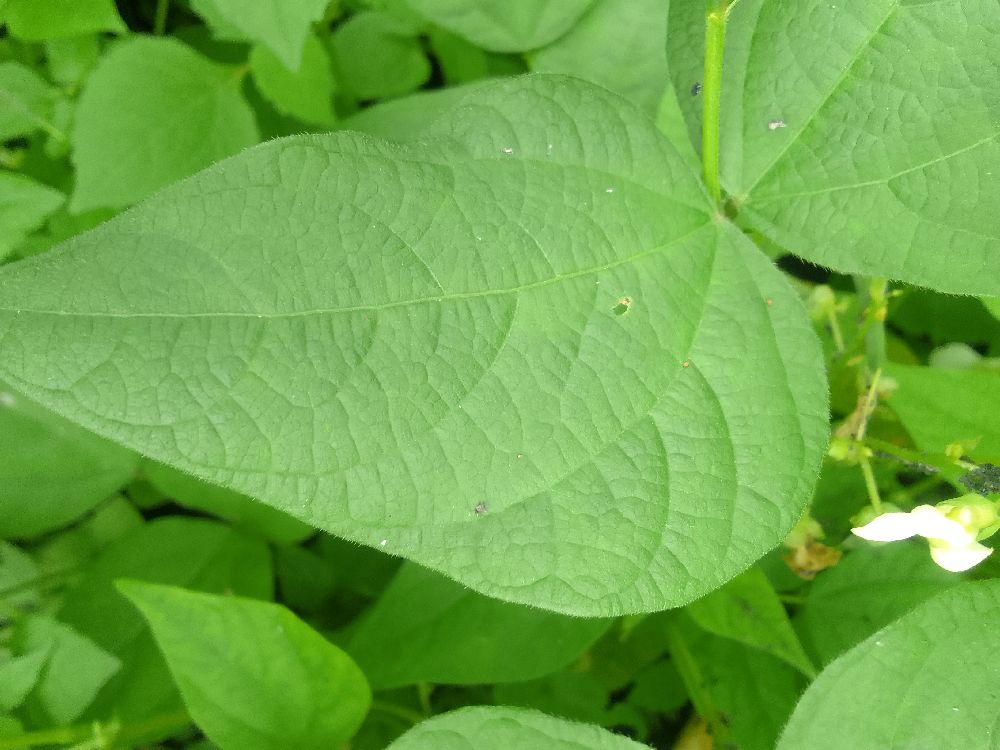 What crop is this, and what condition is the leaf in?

common bean, healthy
